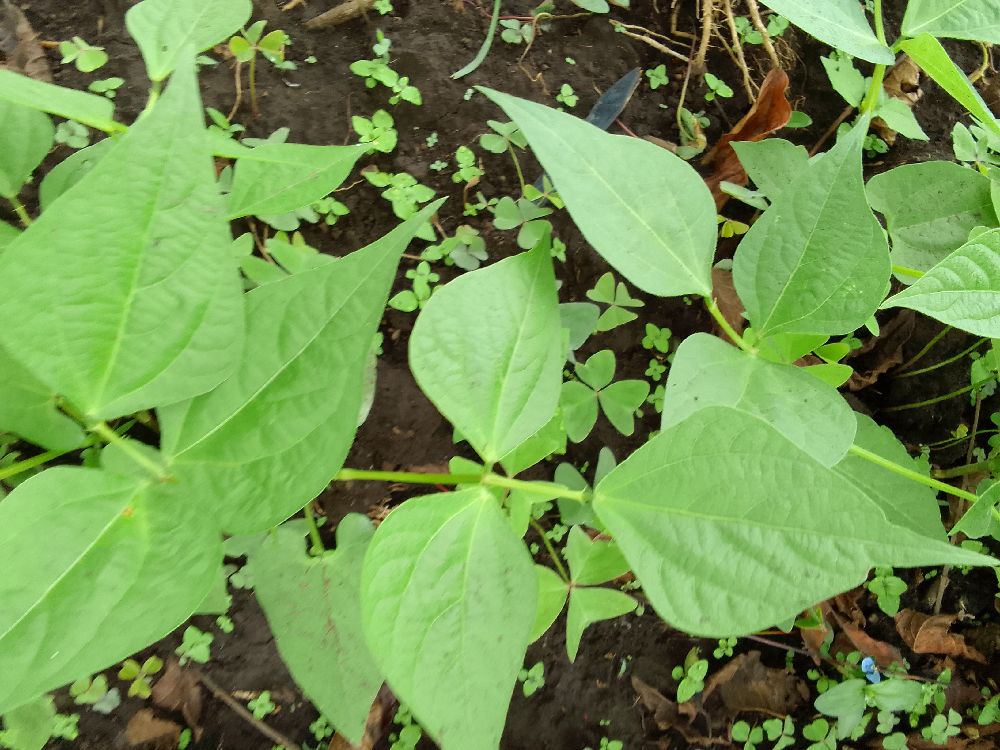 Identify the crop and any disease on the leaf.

common bean, healthy
